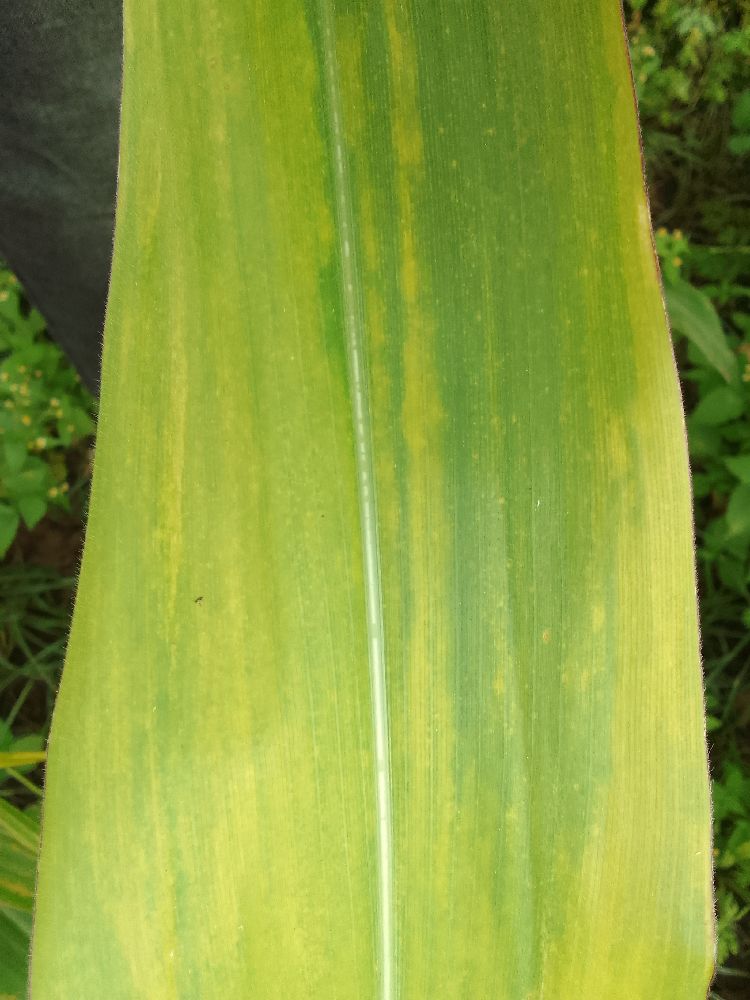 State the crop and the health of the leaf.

maize, maize lethal necrosis
